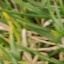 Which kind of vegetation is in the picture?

grass
